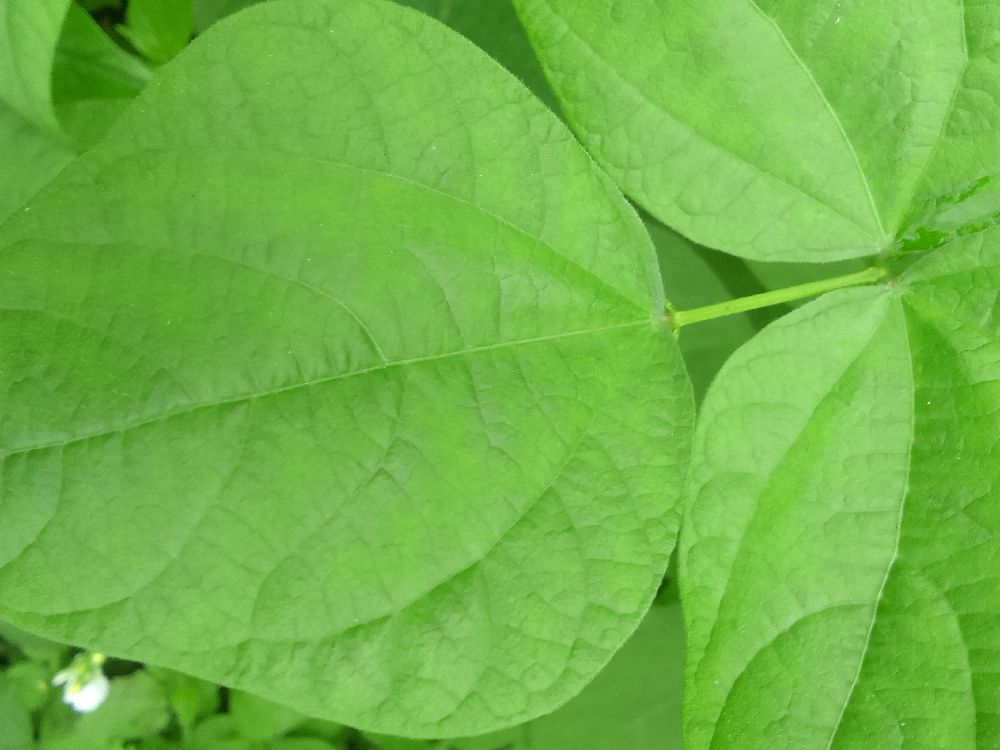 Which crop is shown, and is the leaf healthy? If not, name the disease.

common bean, healthy
